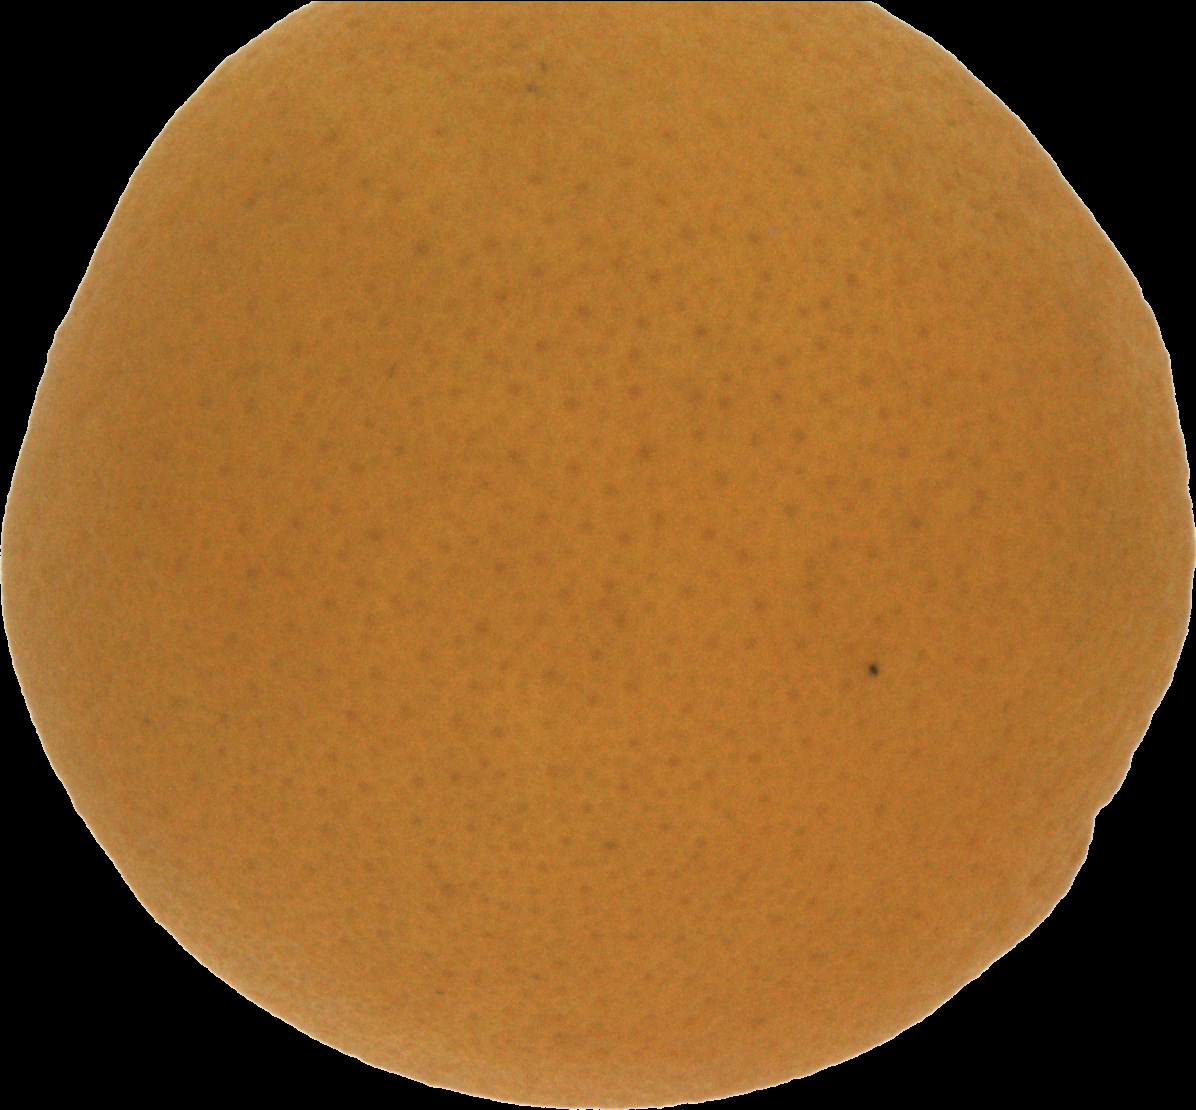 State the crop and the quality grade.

orange, good
